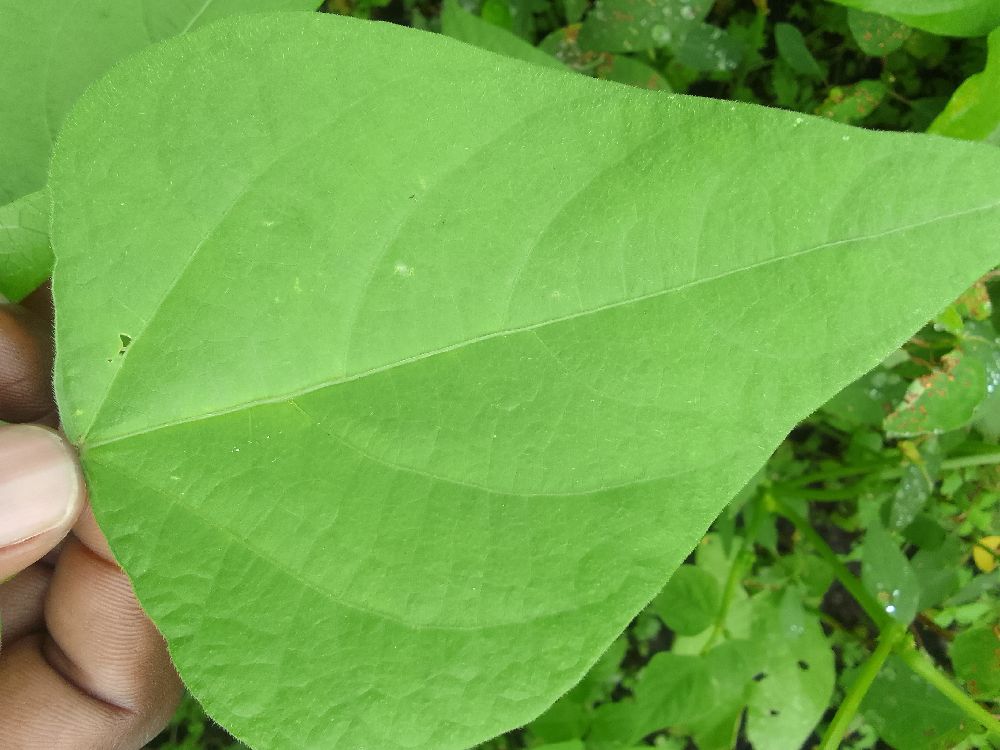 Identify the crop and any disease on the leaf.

common bean, healthy
